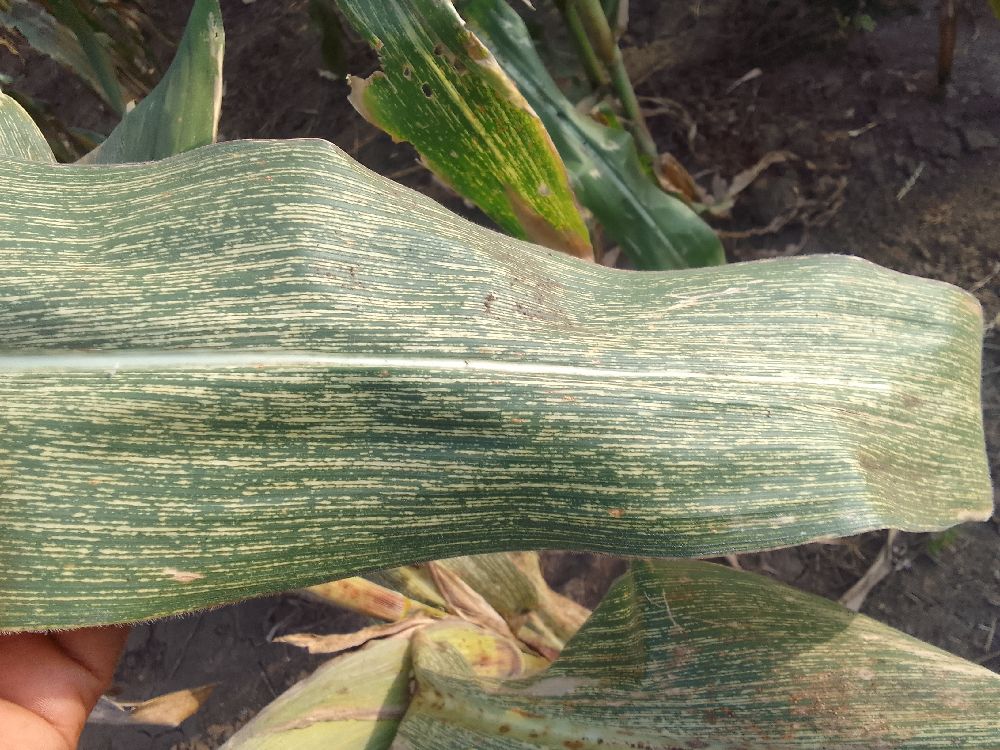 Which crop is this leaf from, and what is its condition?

maize, maize streak virus
